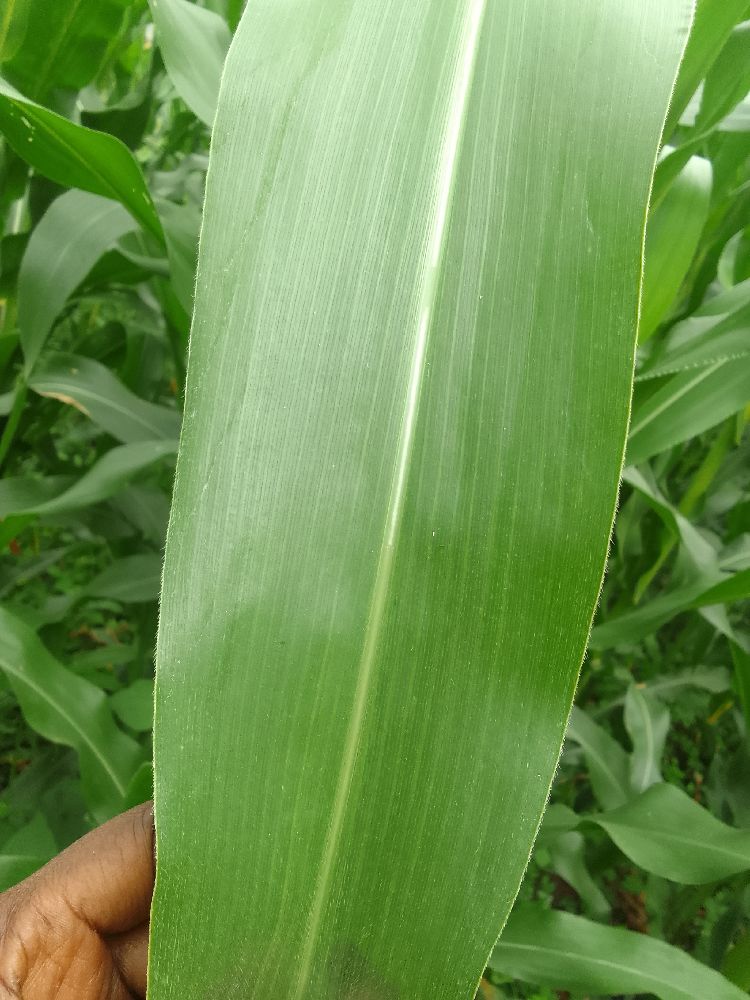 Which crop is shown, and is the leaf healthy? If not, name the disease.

maize, healthy
